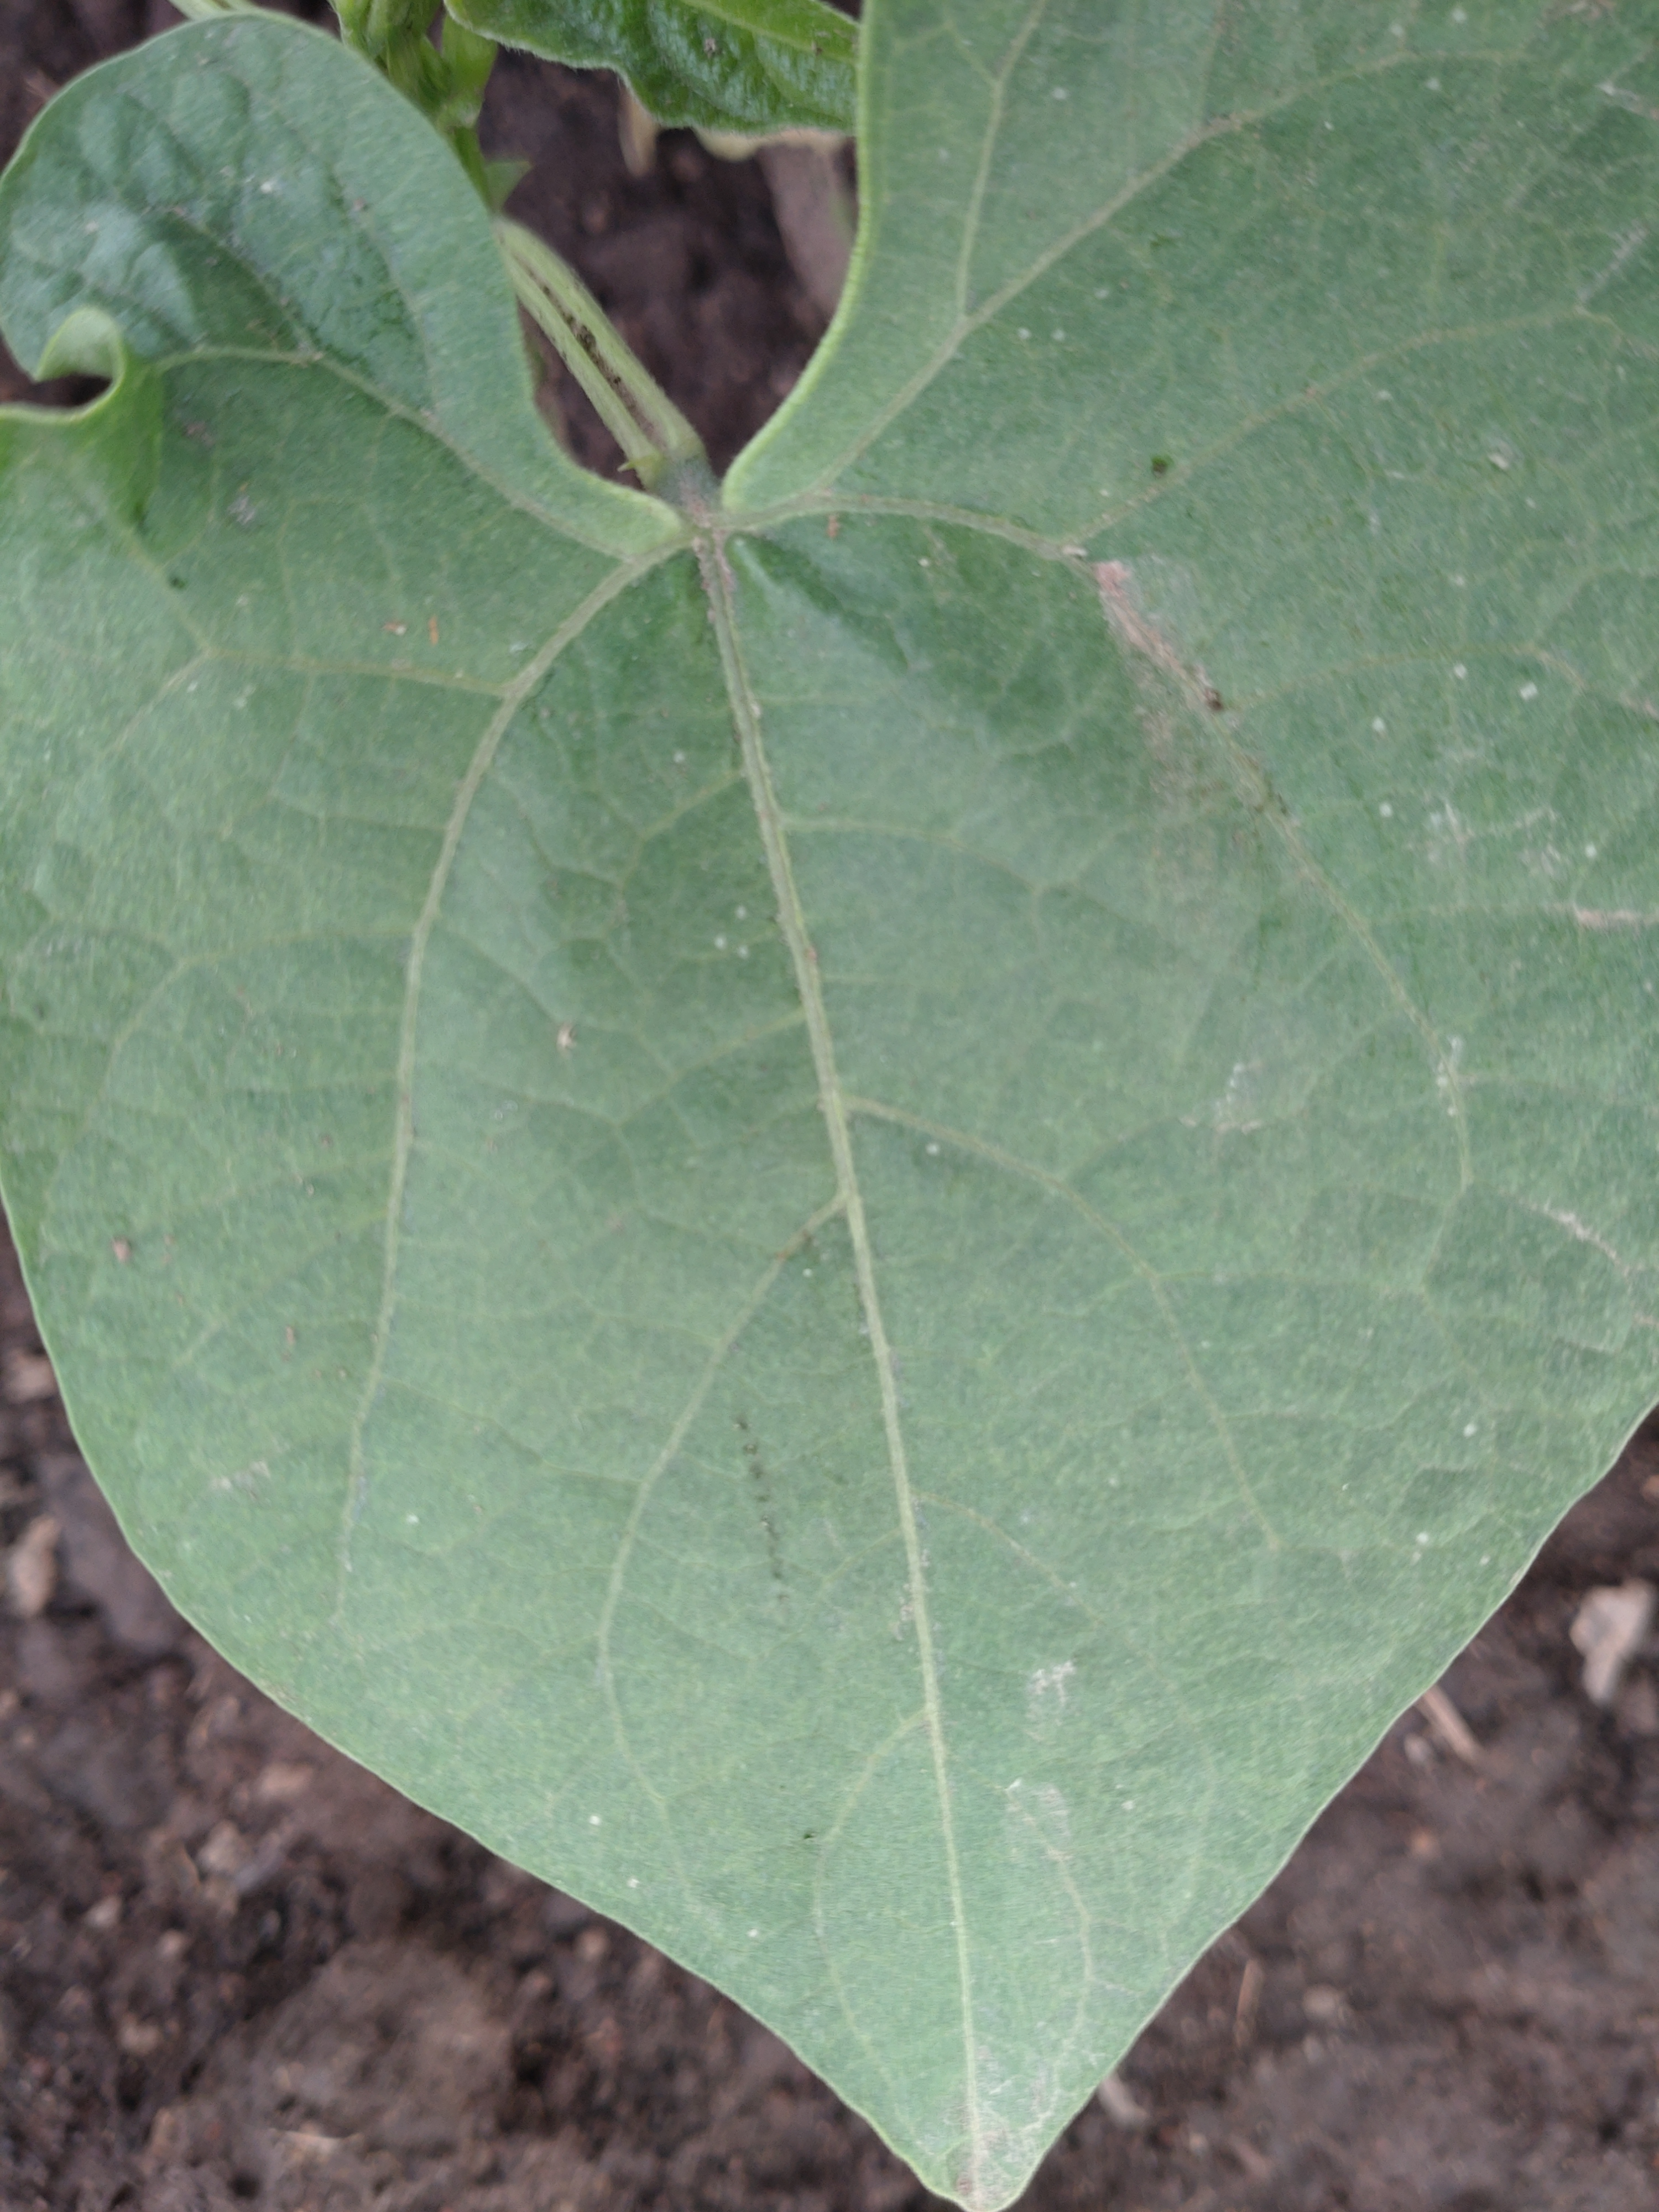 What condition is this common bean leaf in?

healthy
